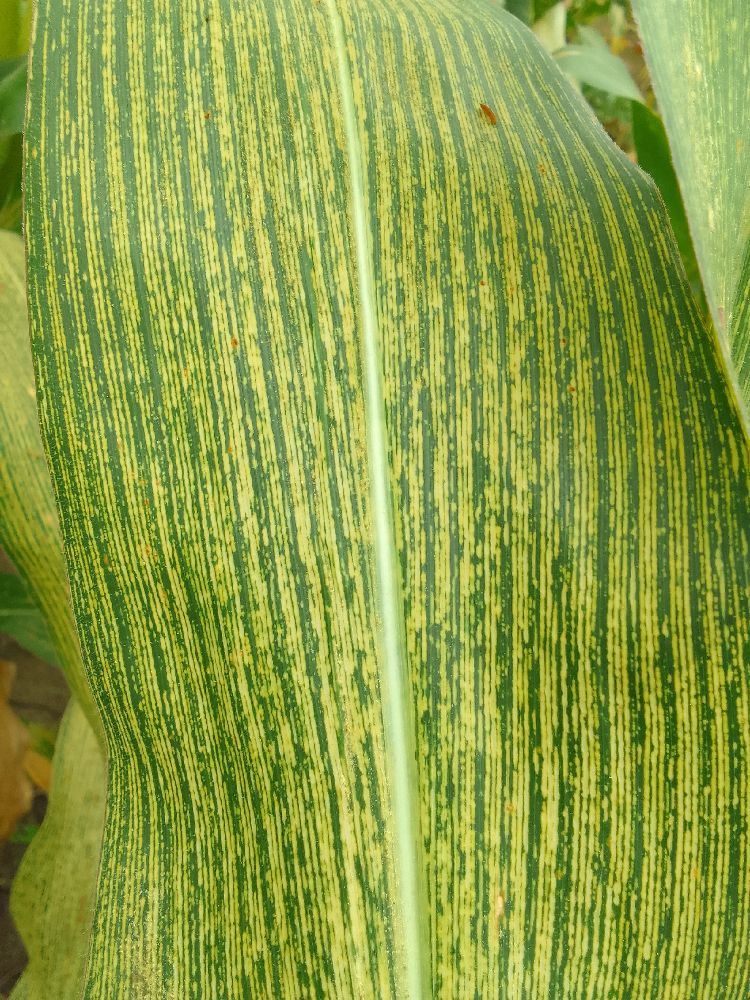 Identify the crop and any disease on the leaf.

maize, maize streak virus
